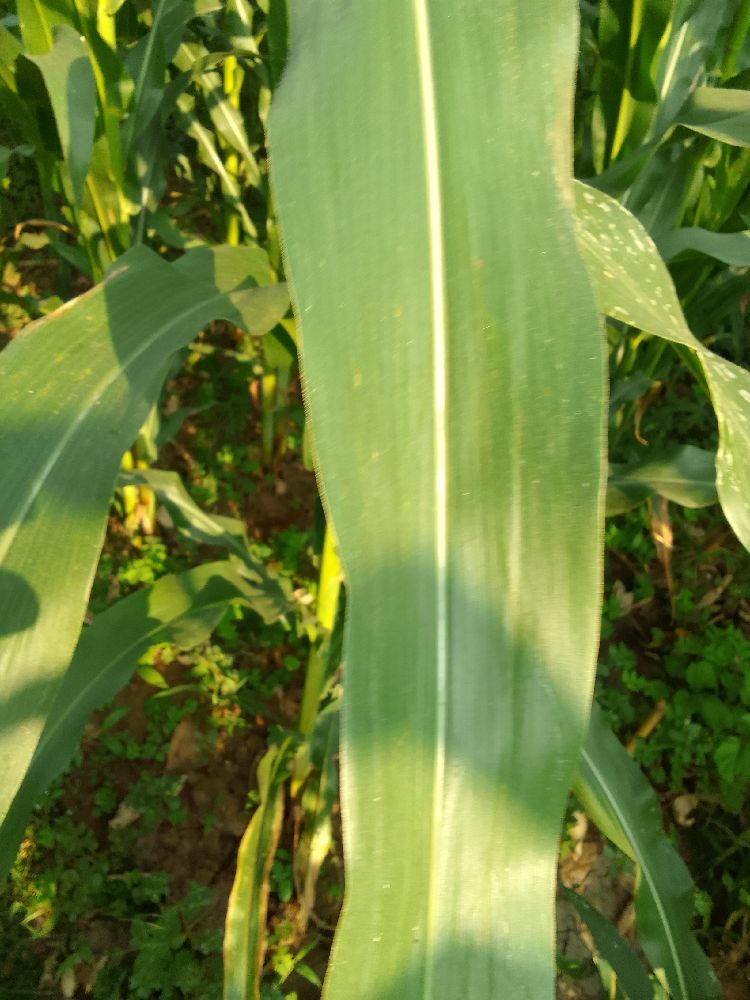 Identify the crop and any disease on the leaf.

maize, healthy
